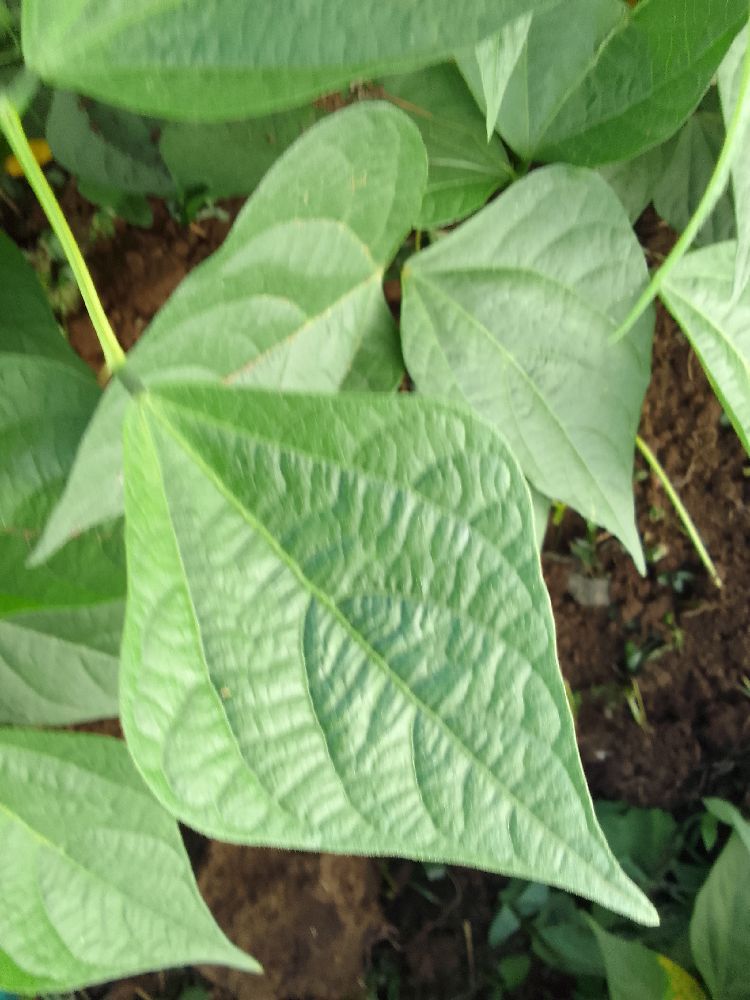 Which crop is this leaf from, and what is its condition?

common bean, healthy
